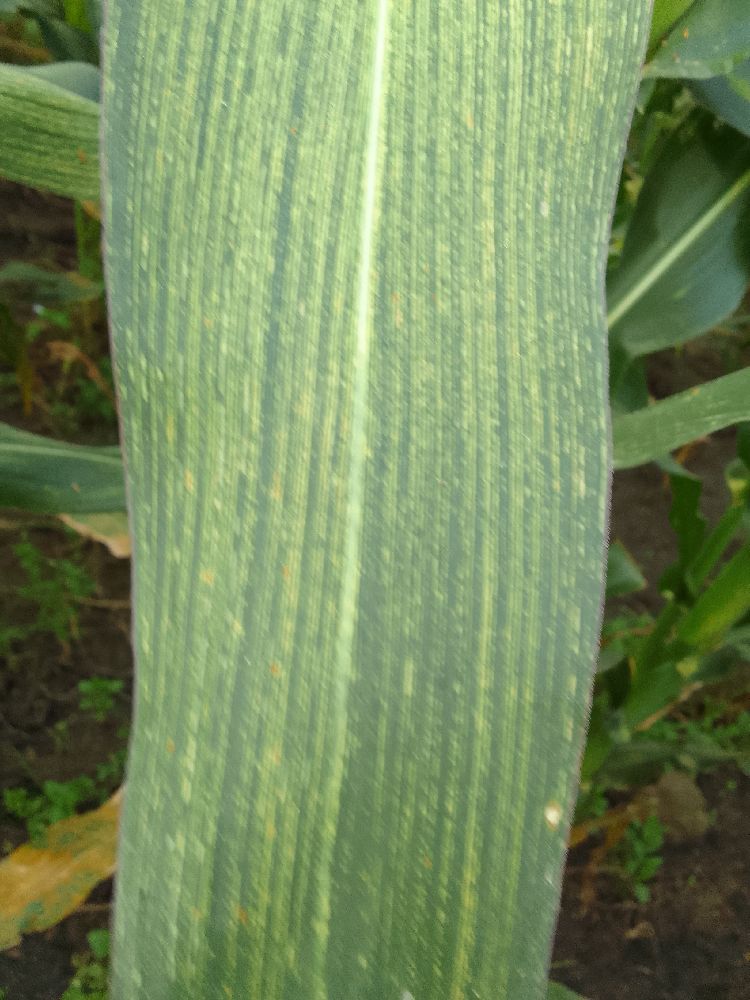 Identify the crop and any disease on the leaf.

maize, maize streak virus
